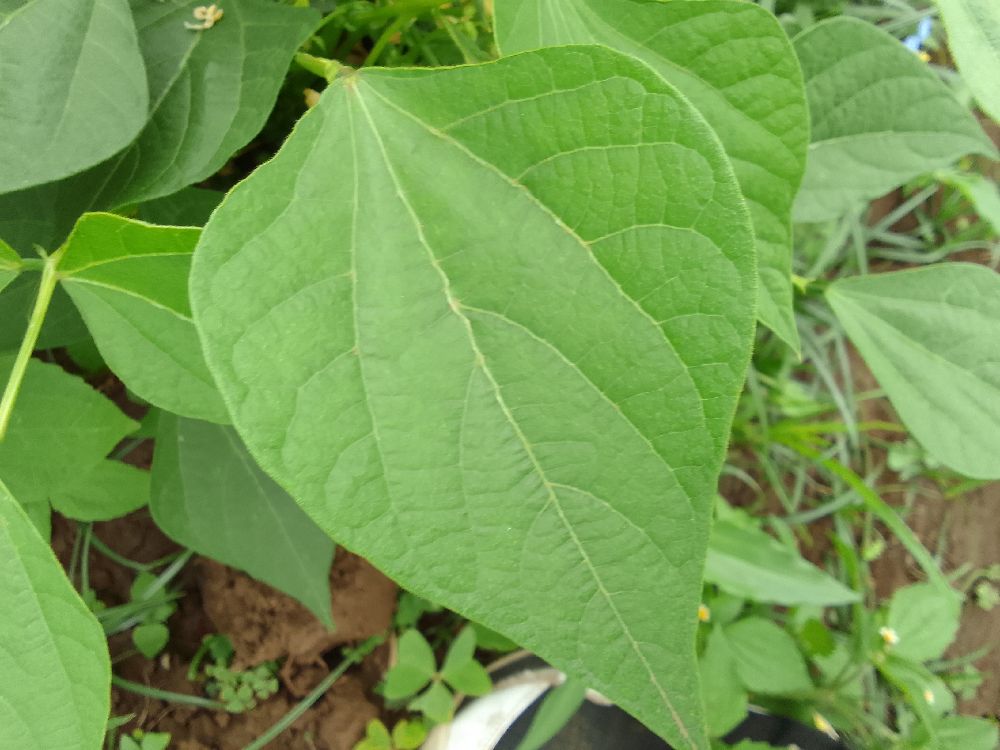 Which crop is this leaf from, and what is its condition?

common bean, healthy
